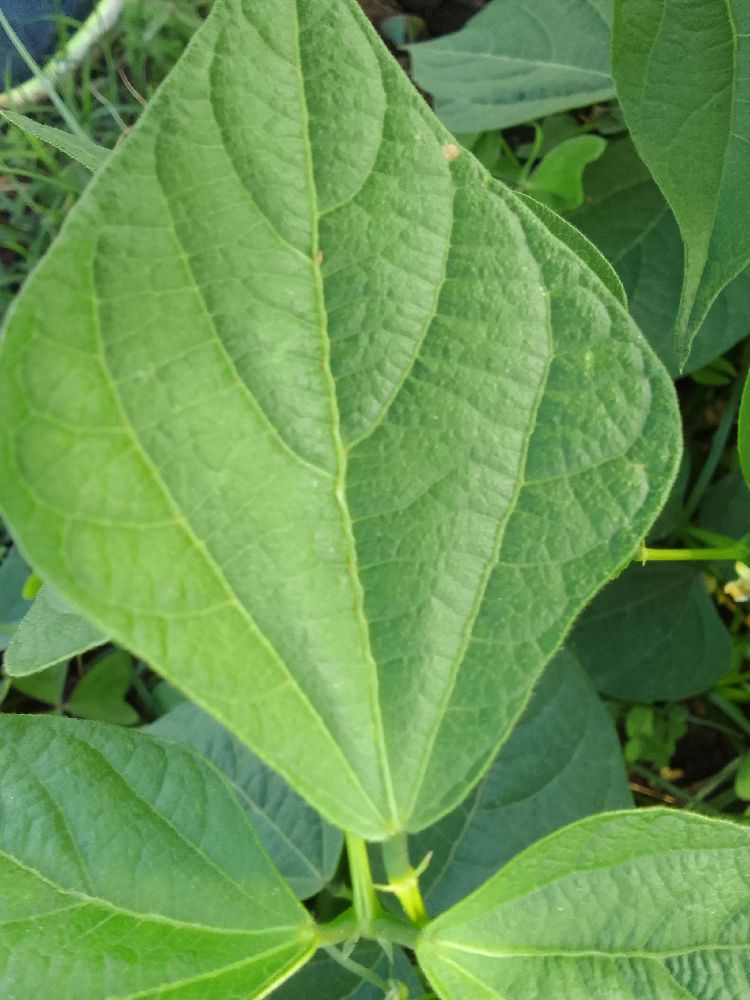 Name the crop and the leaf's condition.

common bean, healthy
